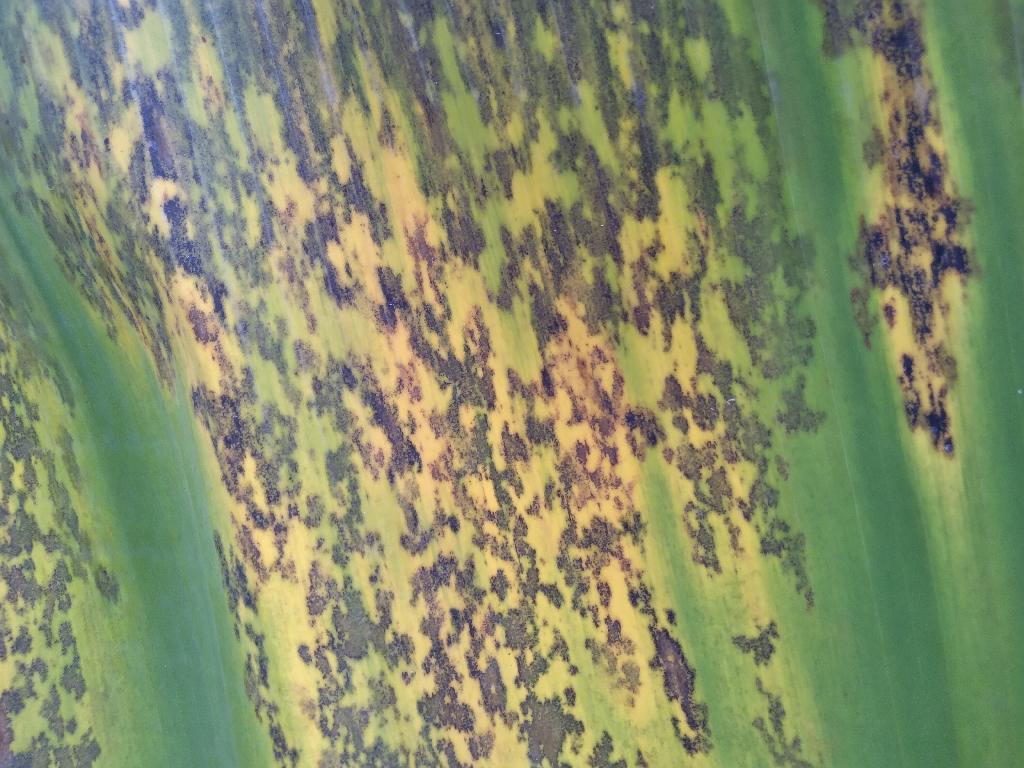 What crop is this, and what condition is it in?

banana, black sigatoka
